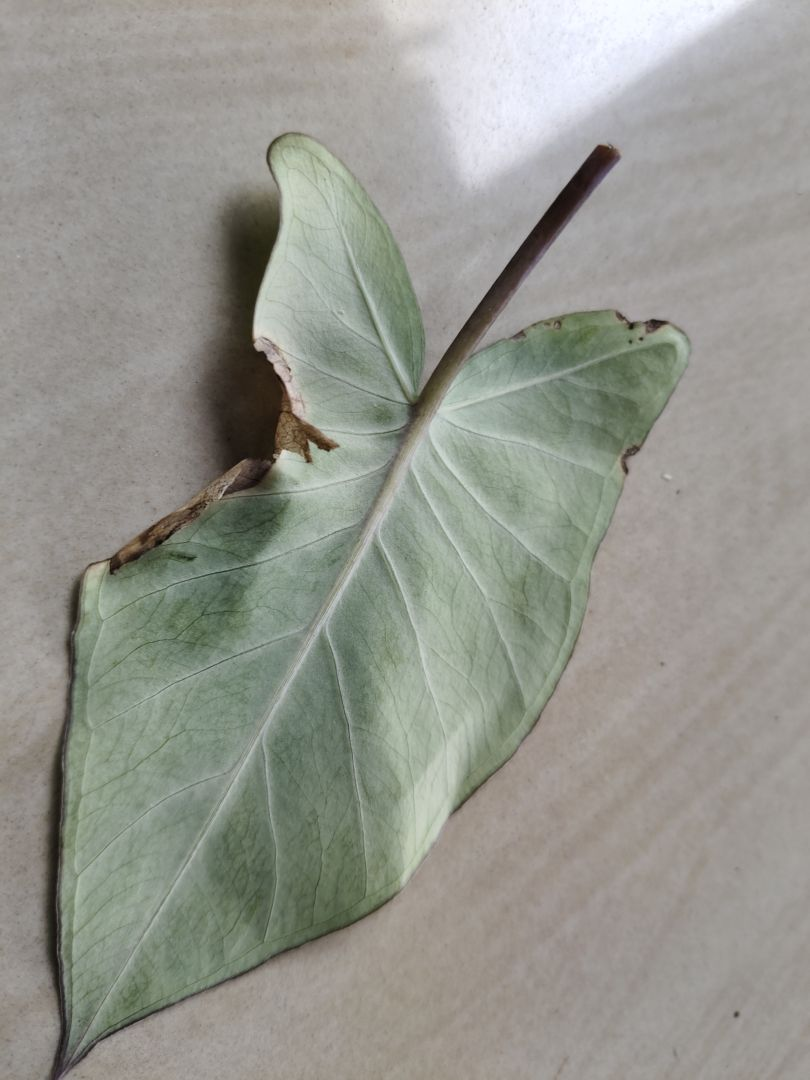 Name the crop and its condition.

taro, leaf blight
